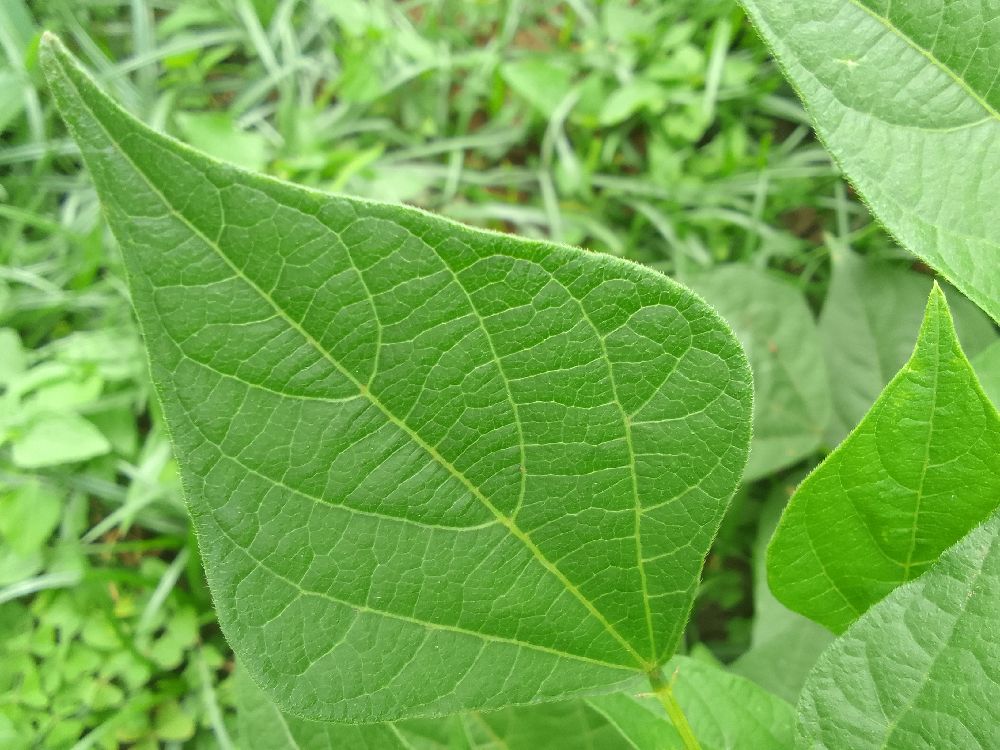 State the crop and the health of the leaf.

common bean, healthy
